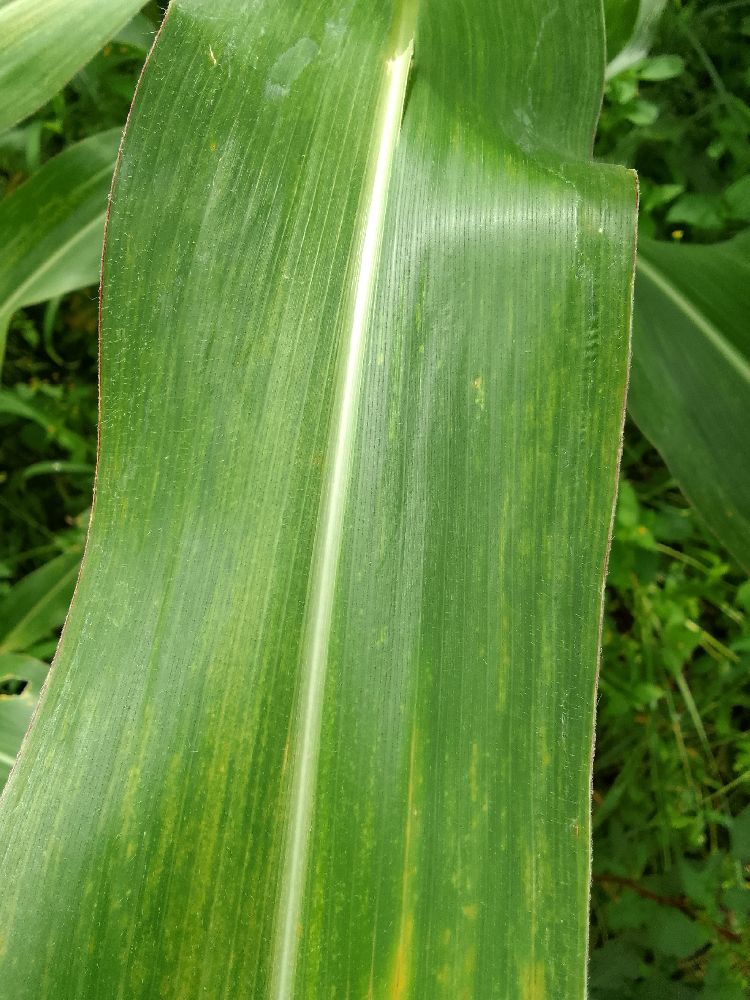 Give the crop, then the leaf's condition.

maize, maize lethal necrosis
